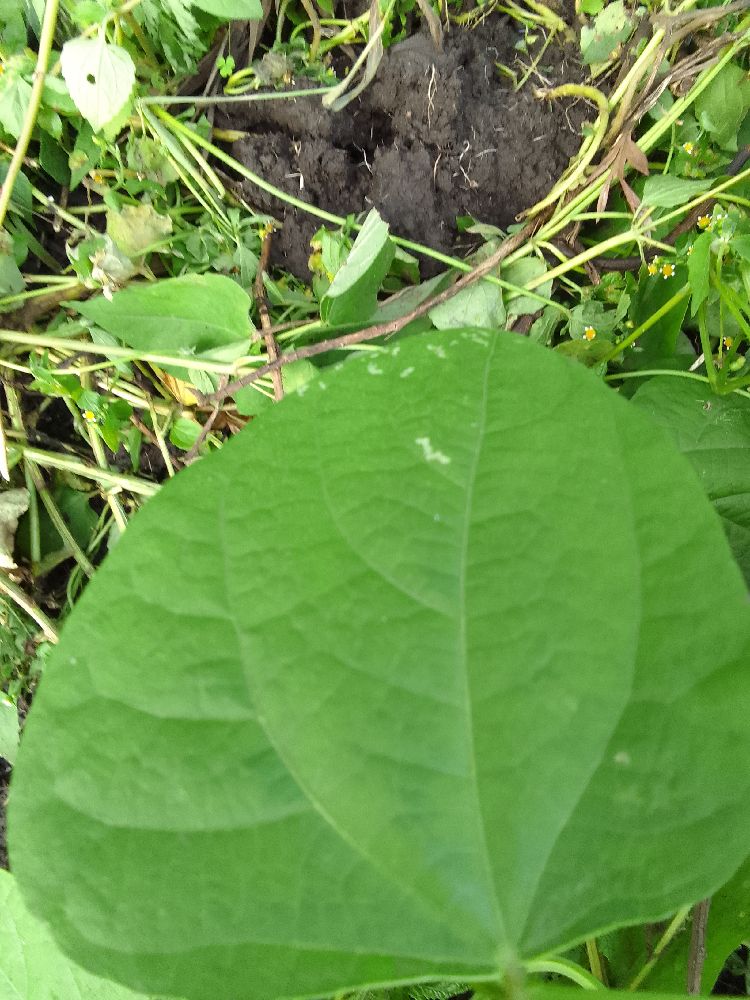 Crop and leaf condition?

common bean, healthy
